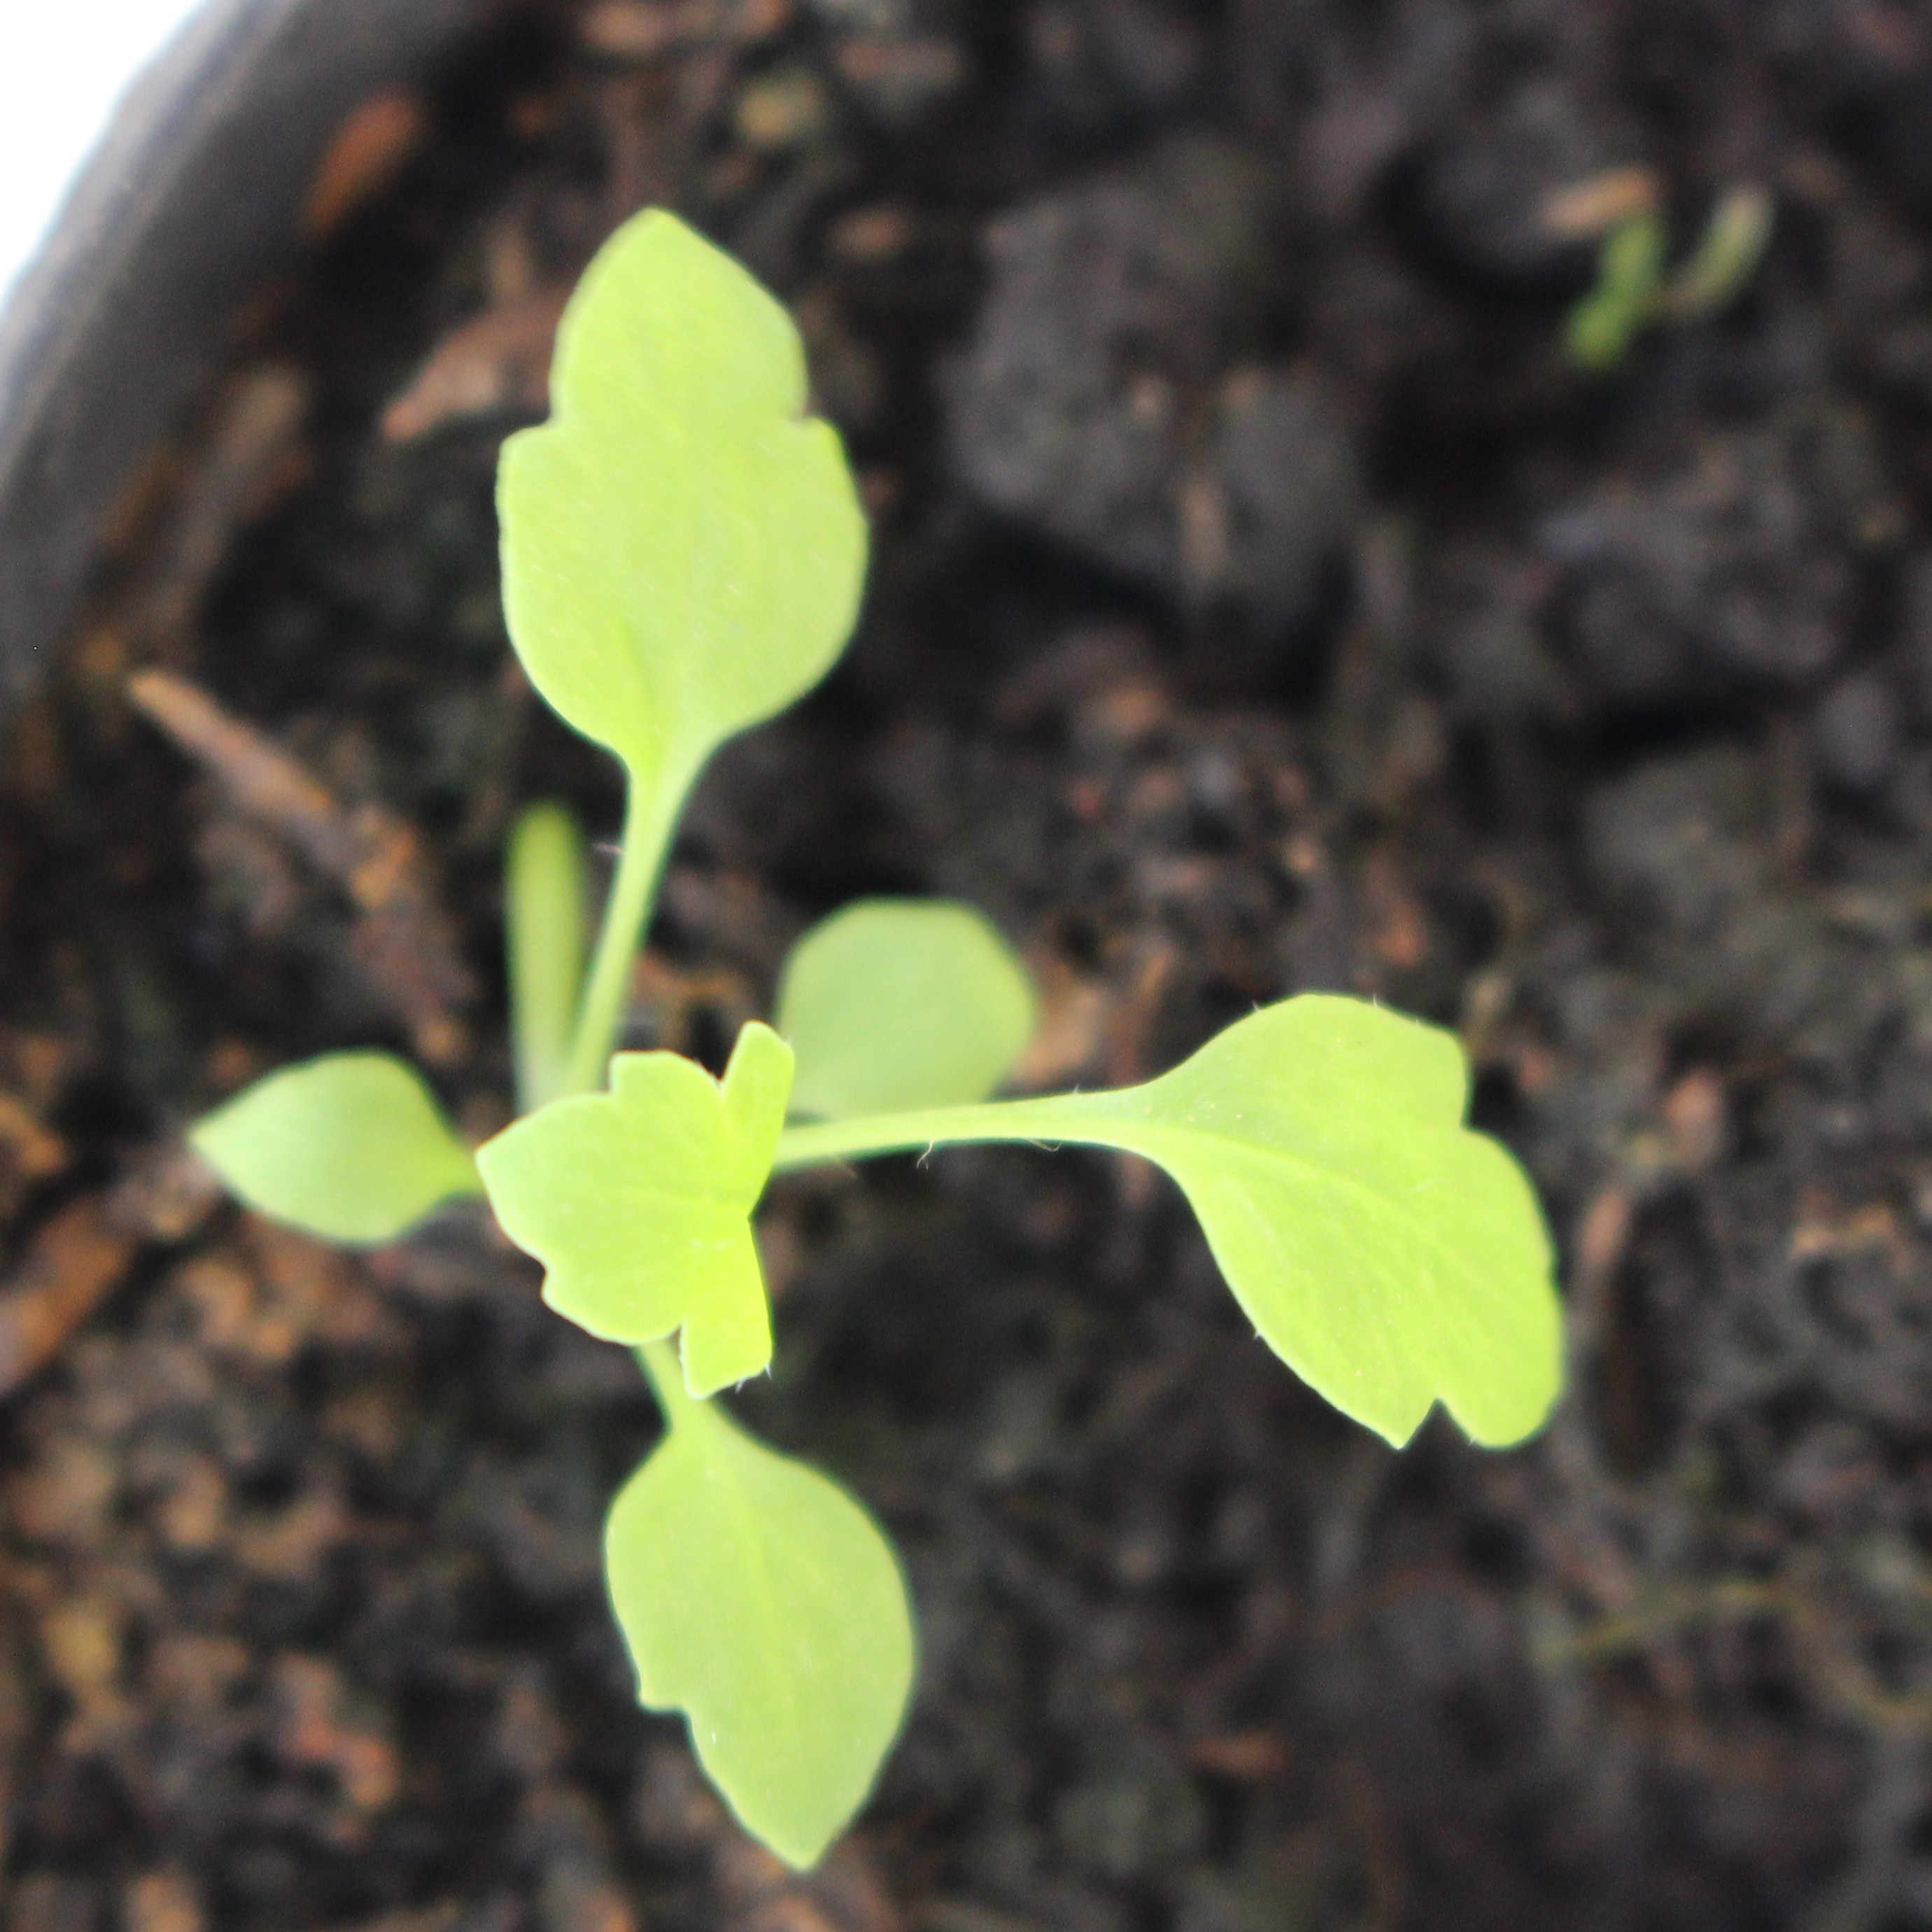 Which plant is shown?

Papaver rhoeas
